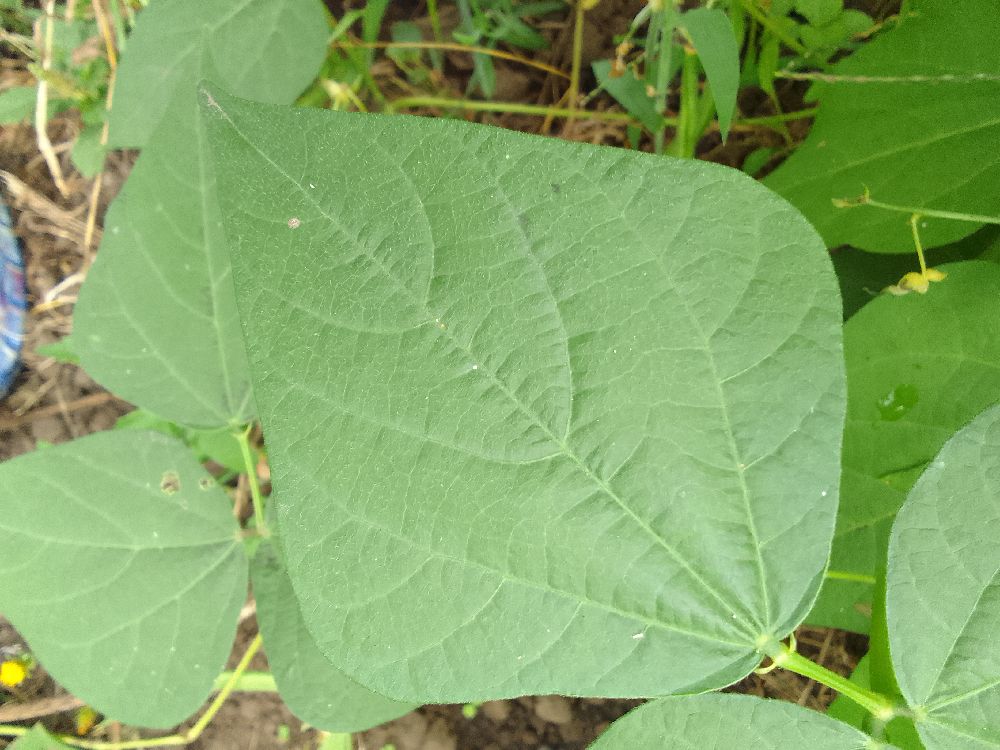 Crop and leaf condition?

common bean, healthy
